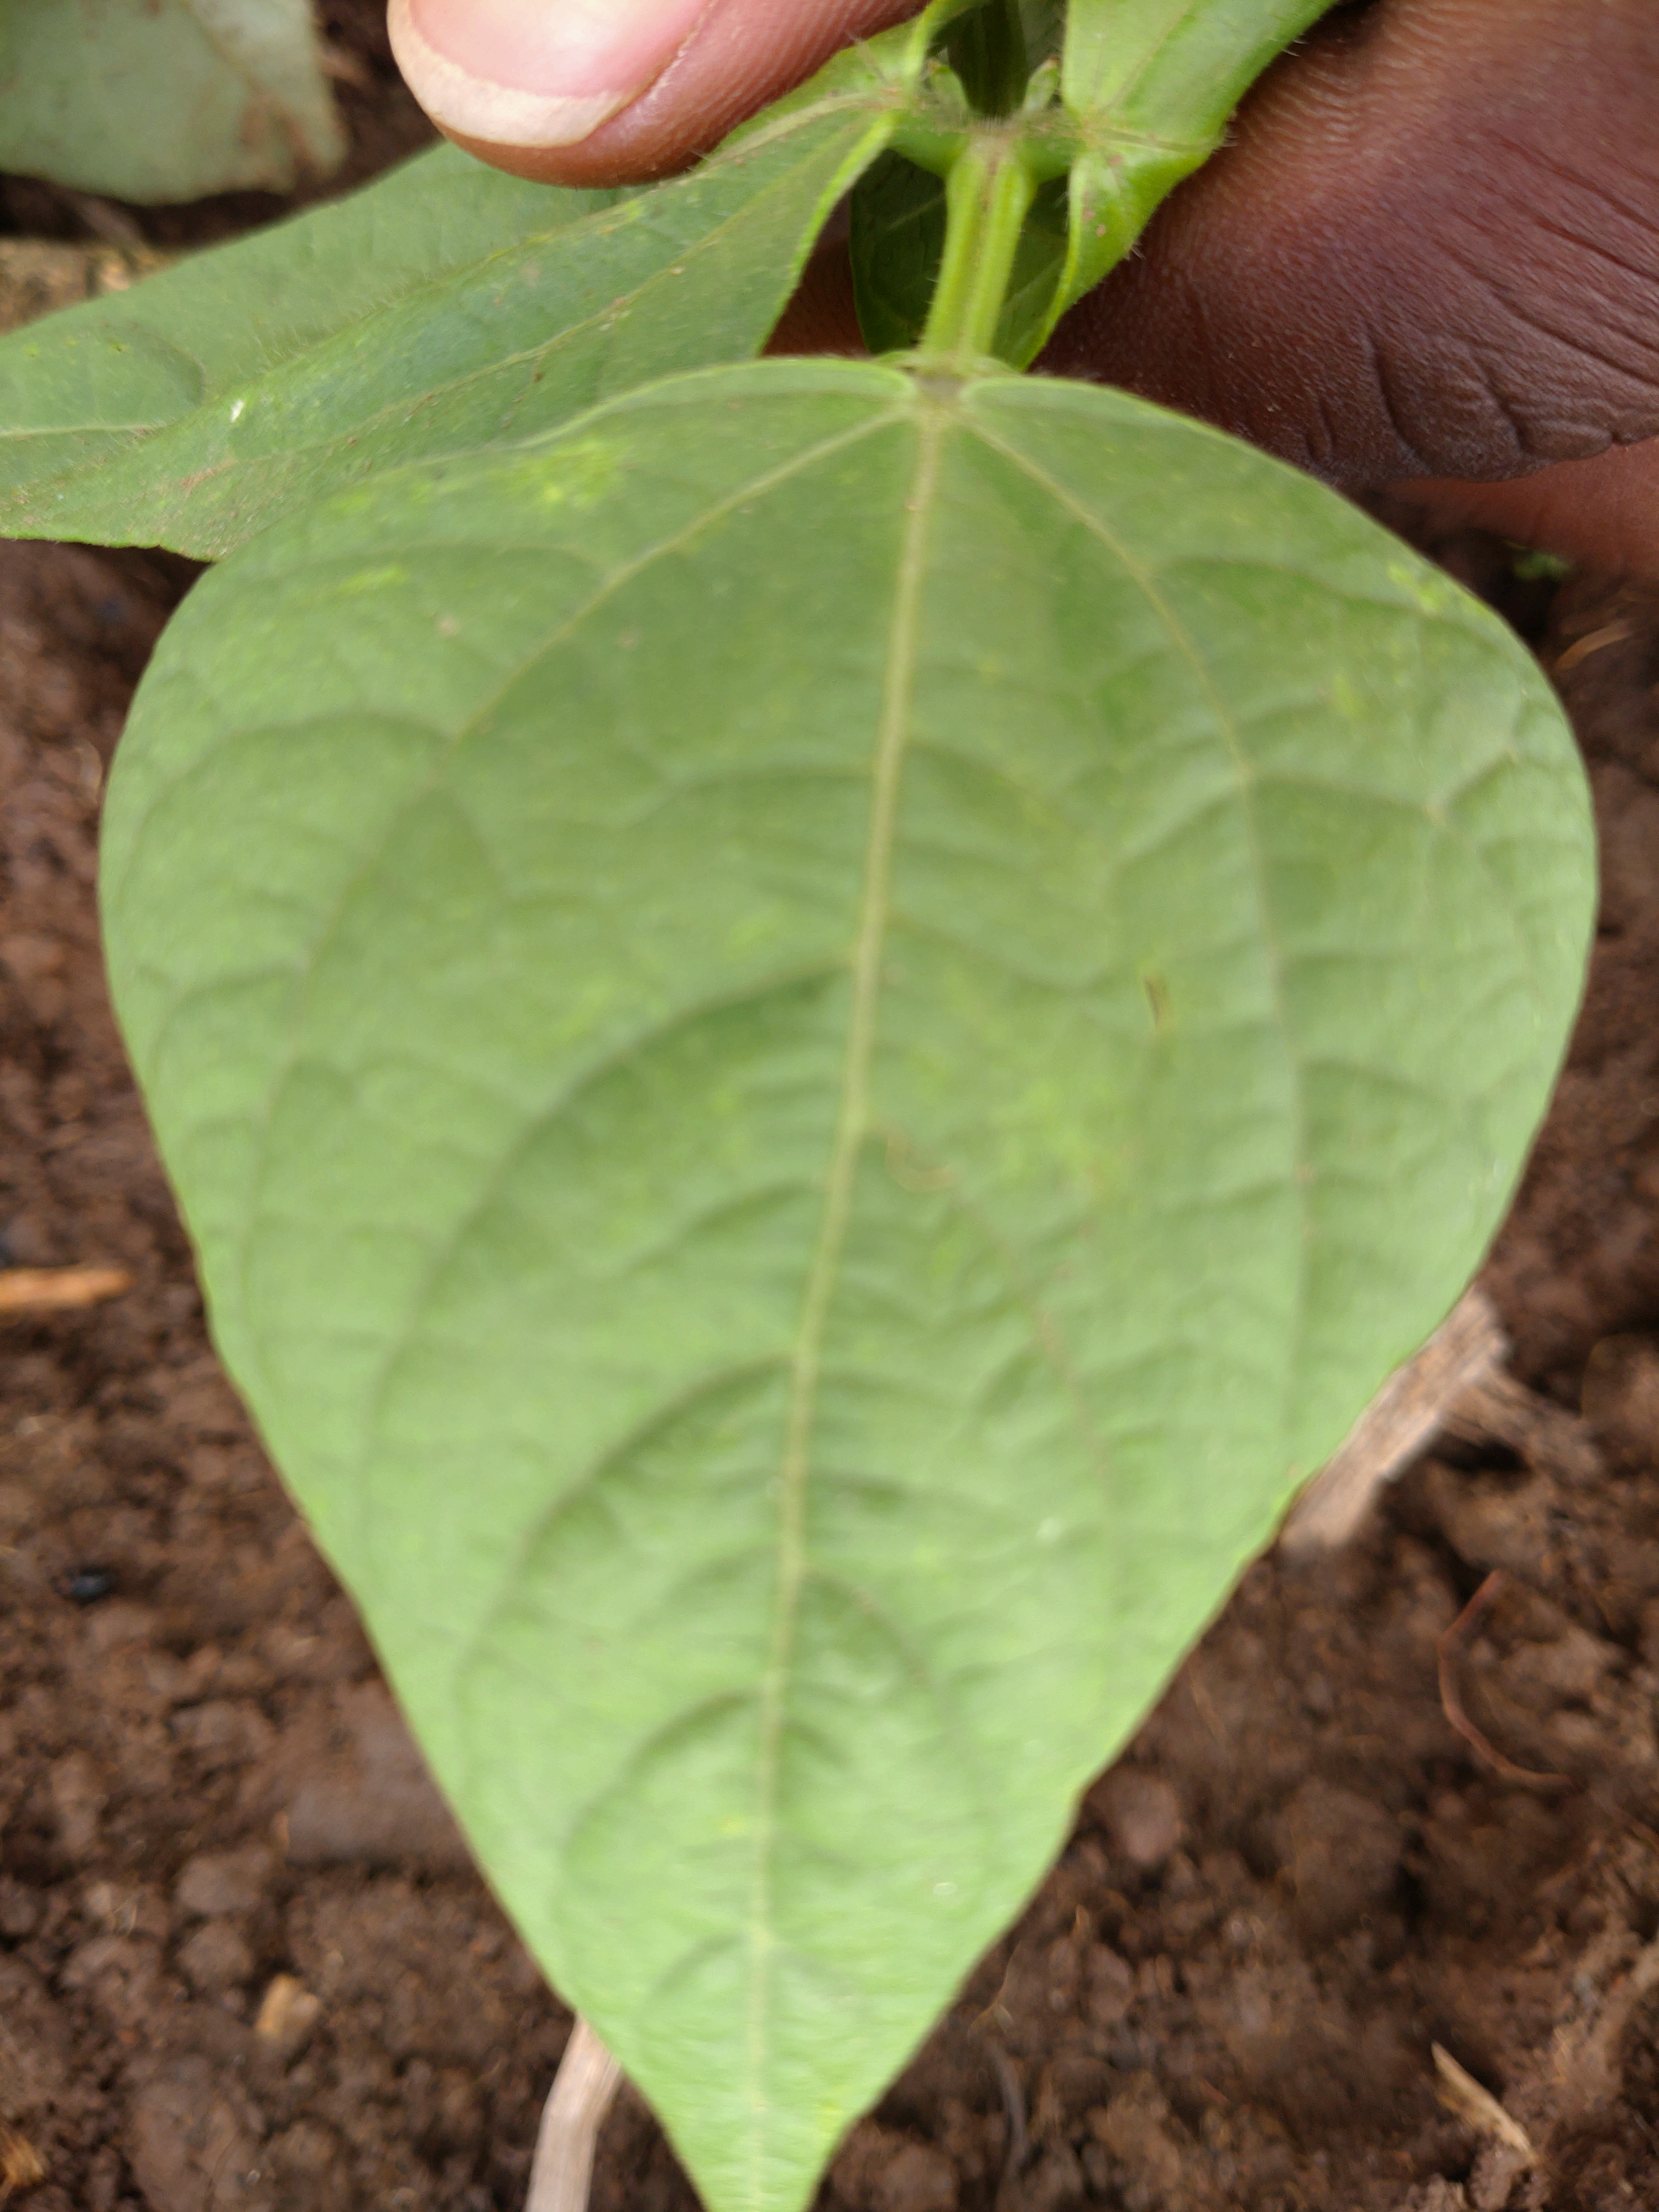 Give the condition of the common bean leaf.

healthy
